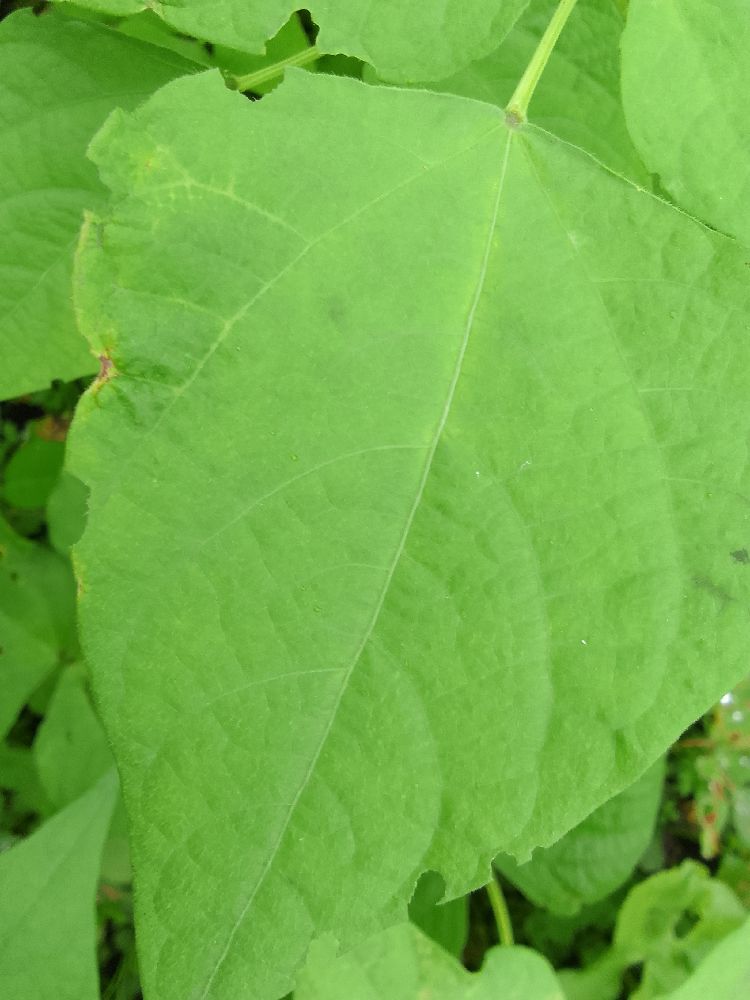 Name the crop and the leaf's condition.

common bean, healthy
